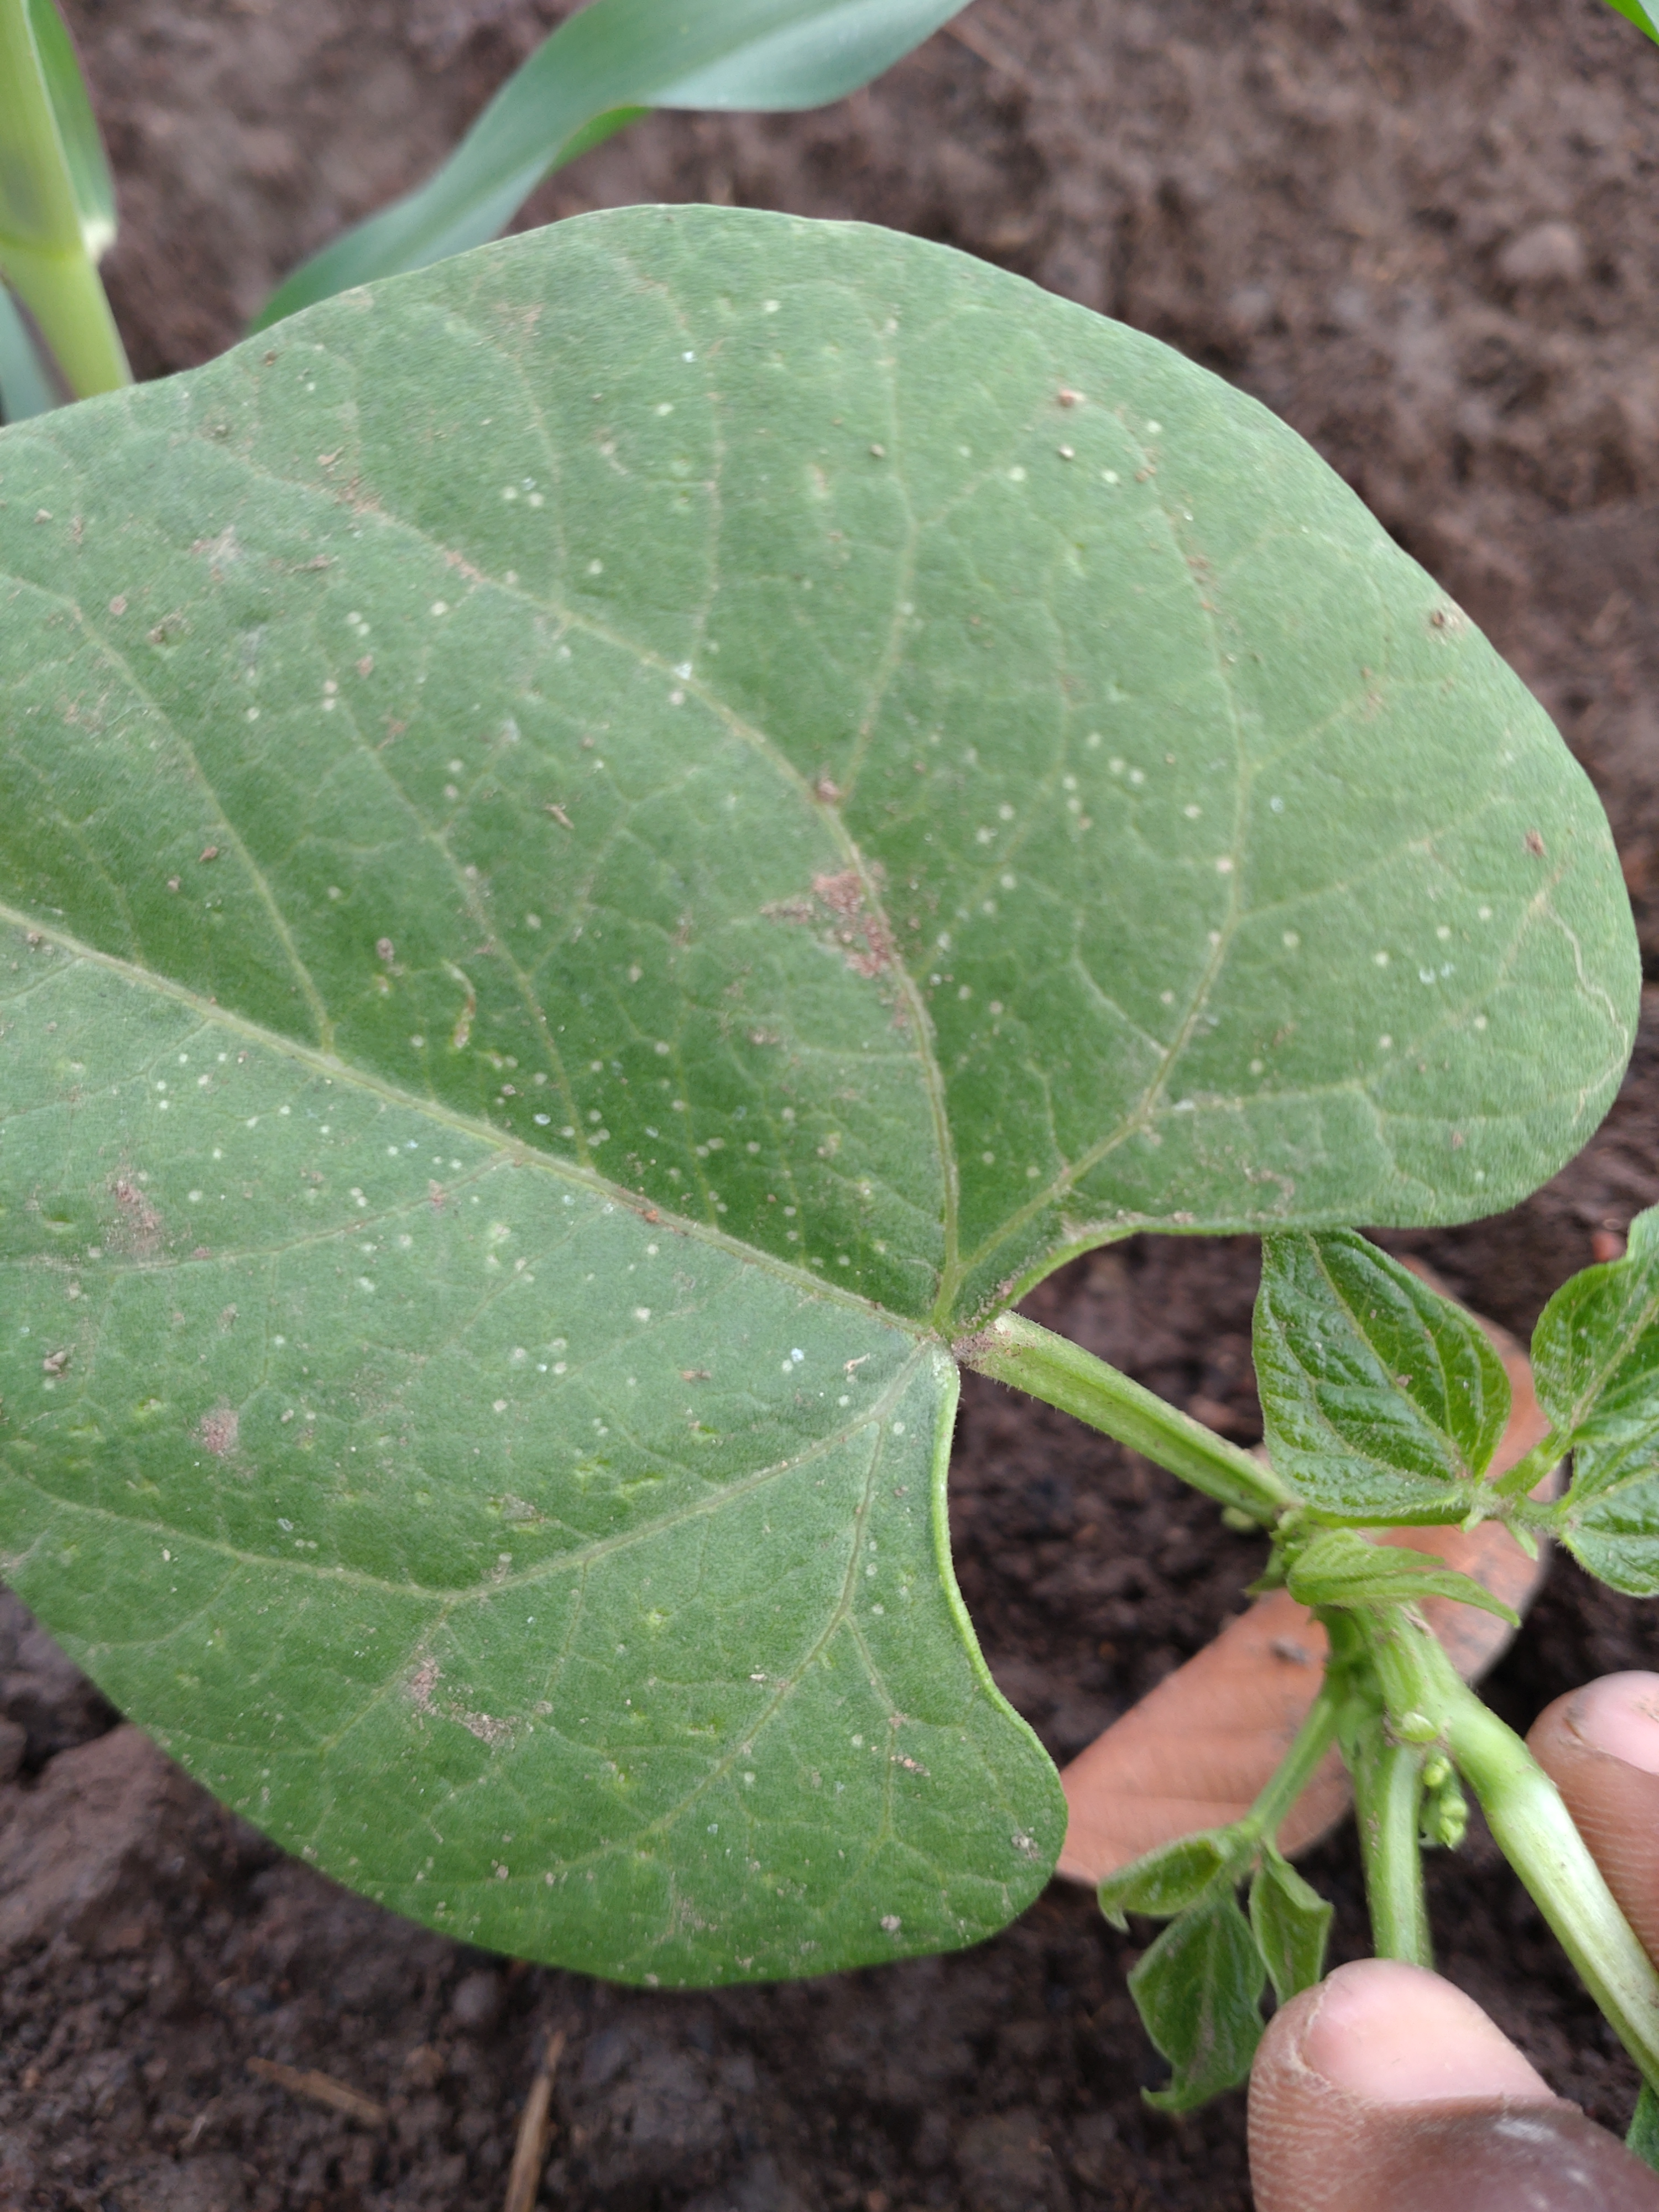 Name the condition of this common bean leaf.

healthy
